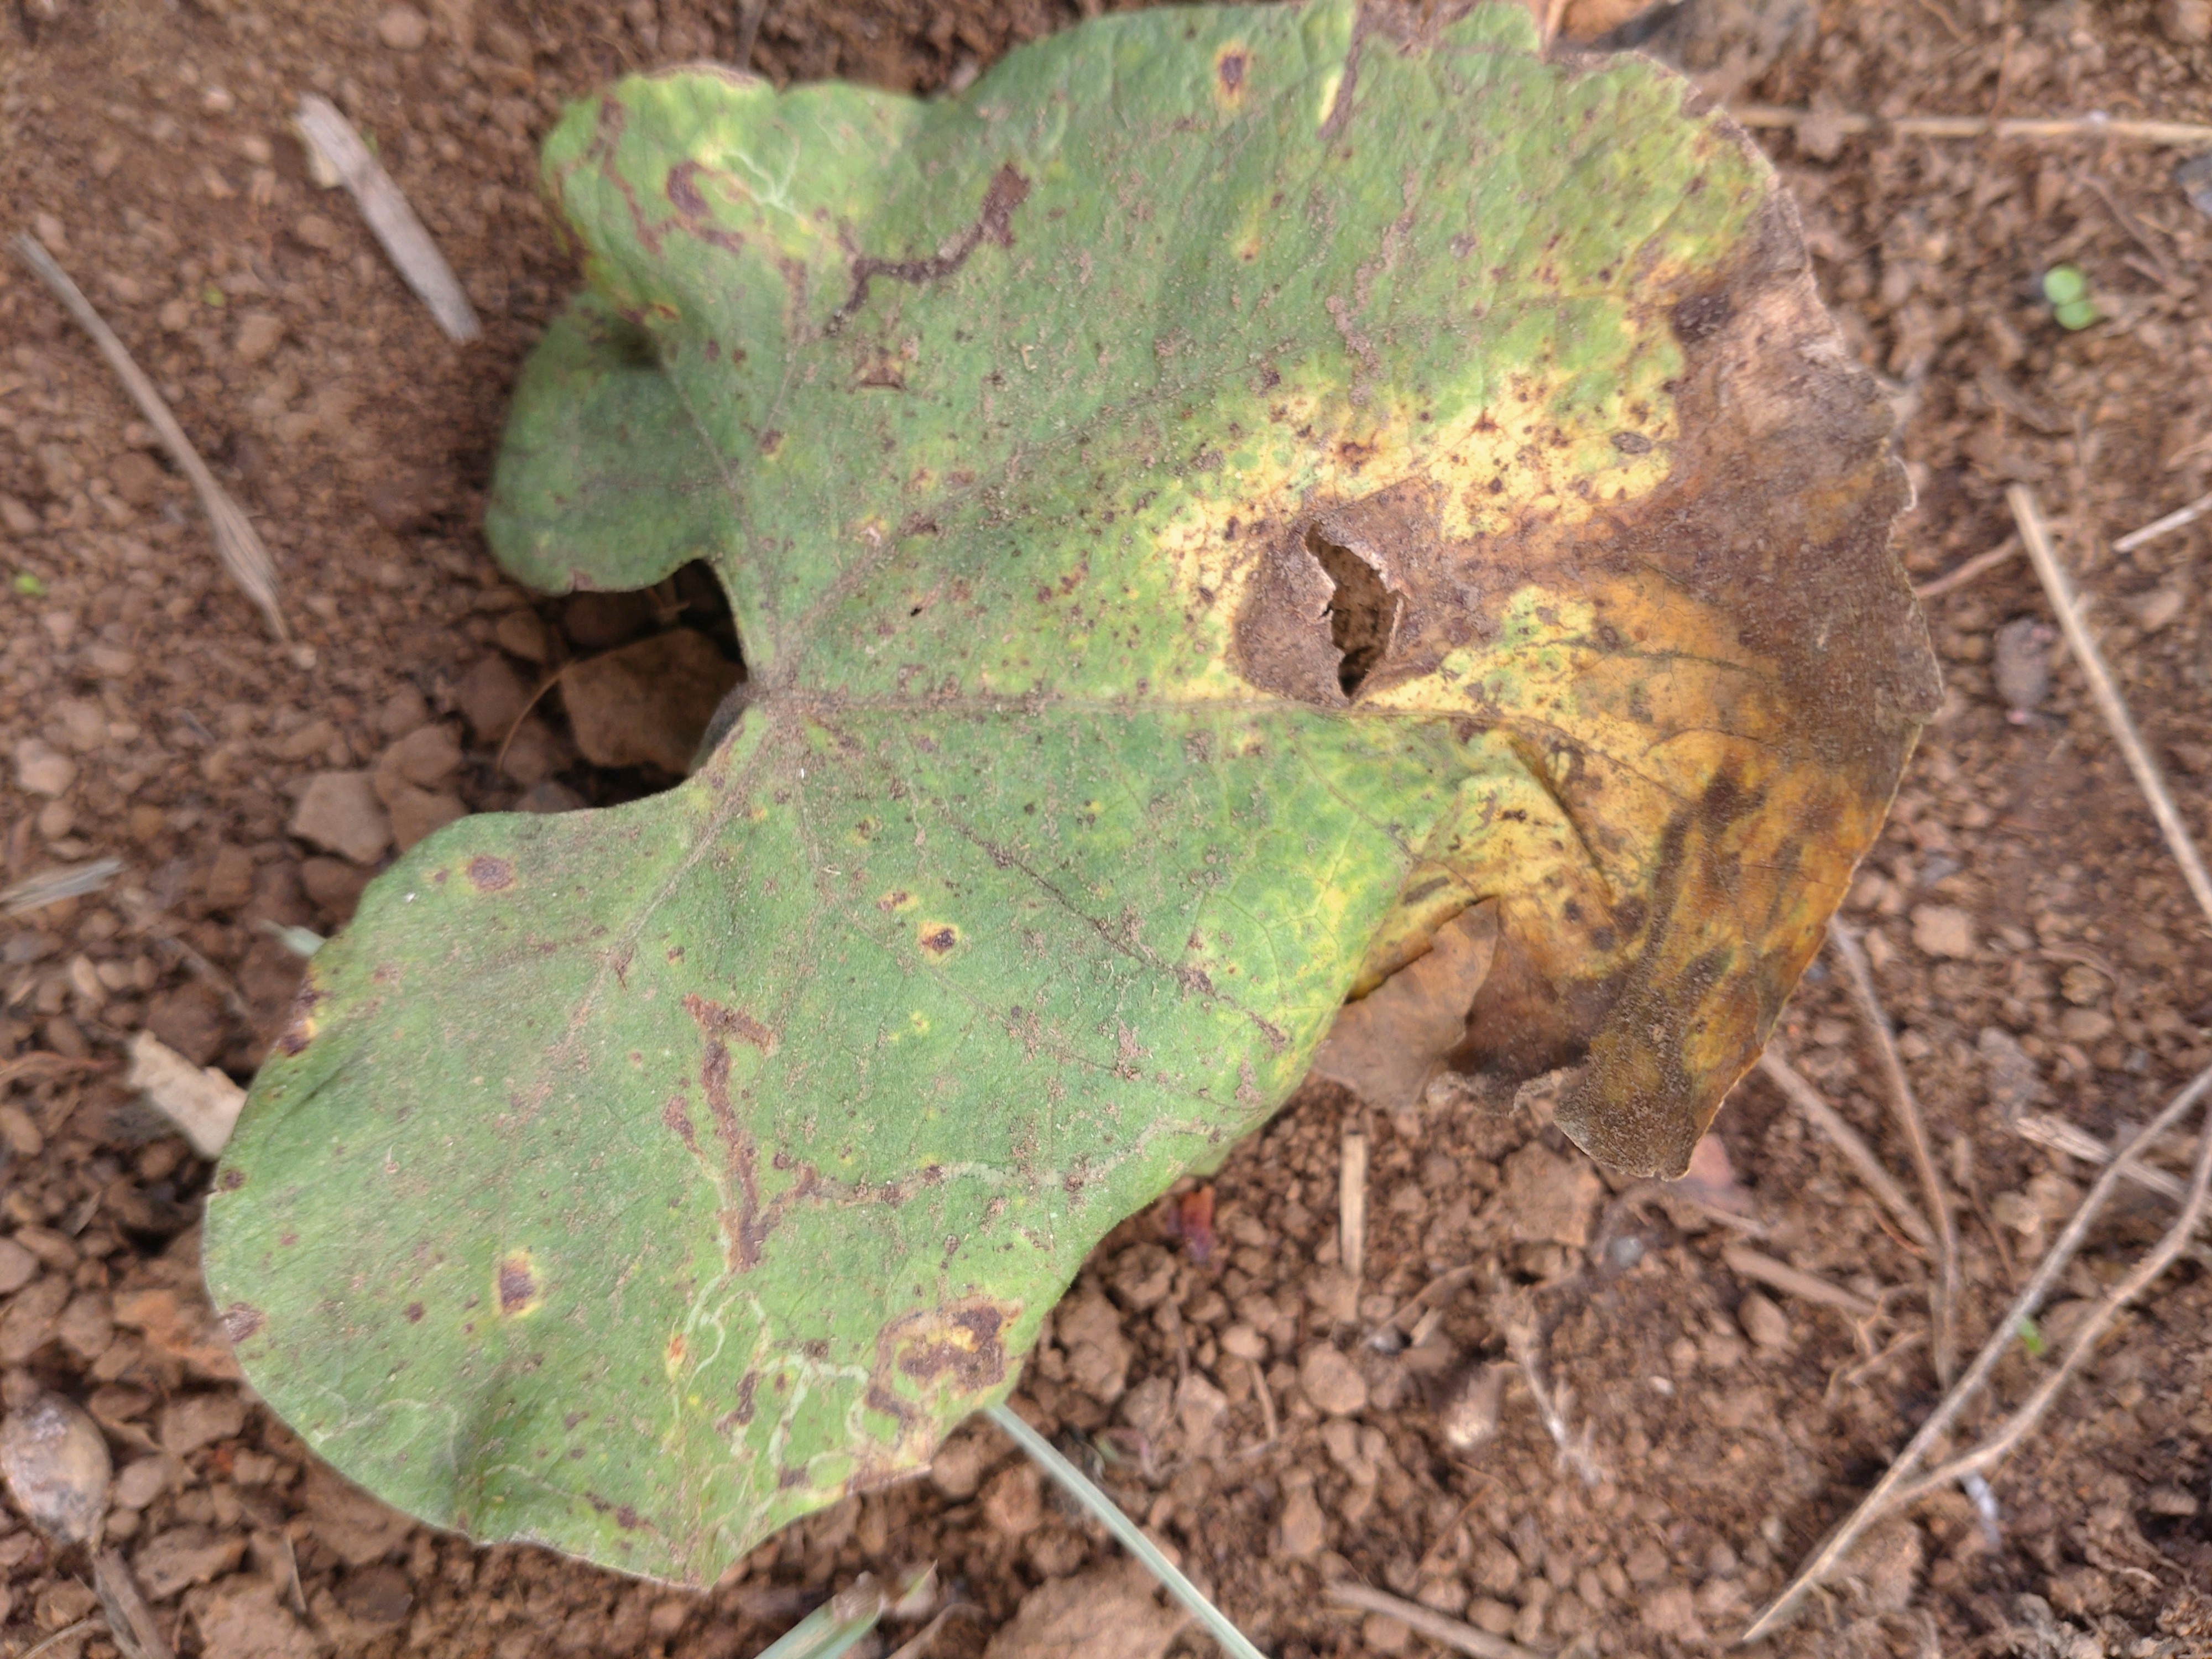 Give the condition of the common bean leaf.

rust
